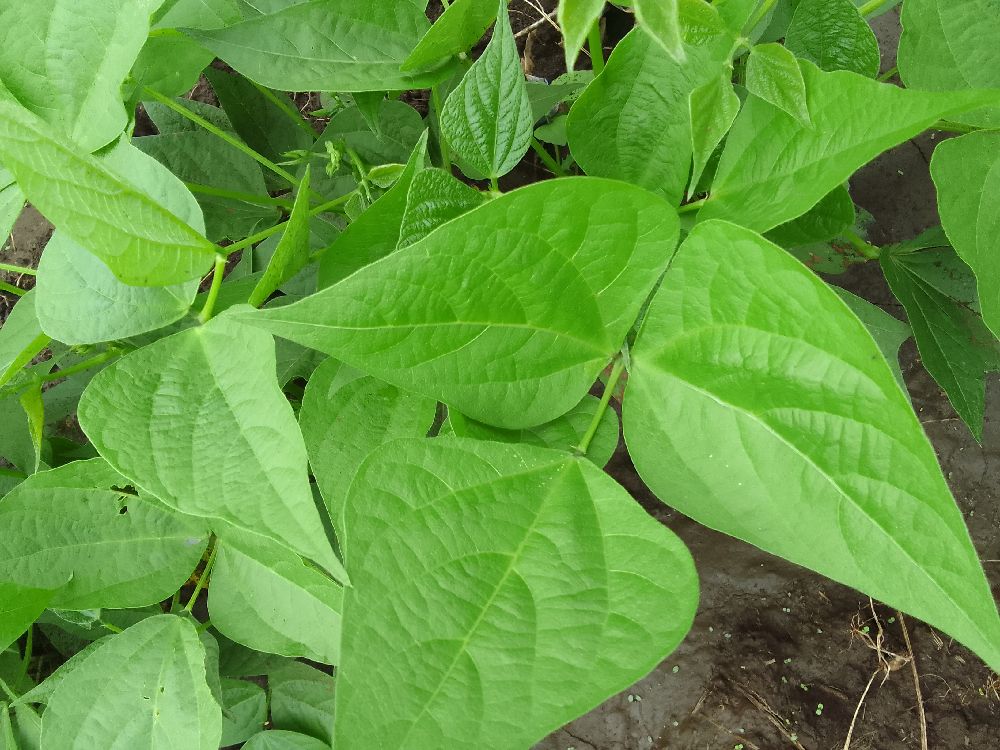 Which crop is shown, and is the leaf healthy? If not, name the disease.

common bean, healthy
